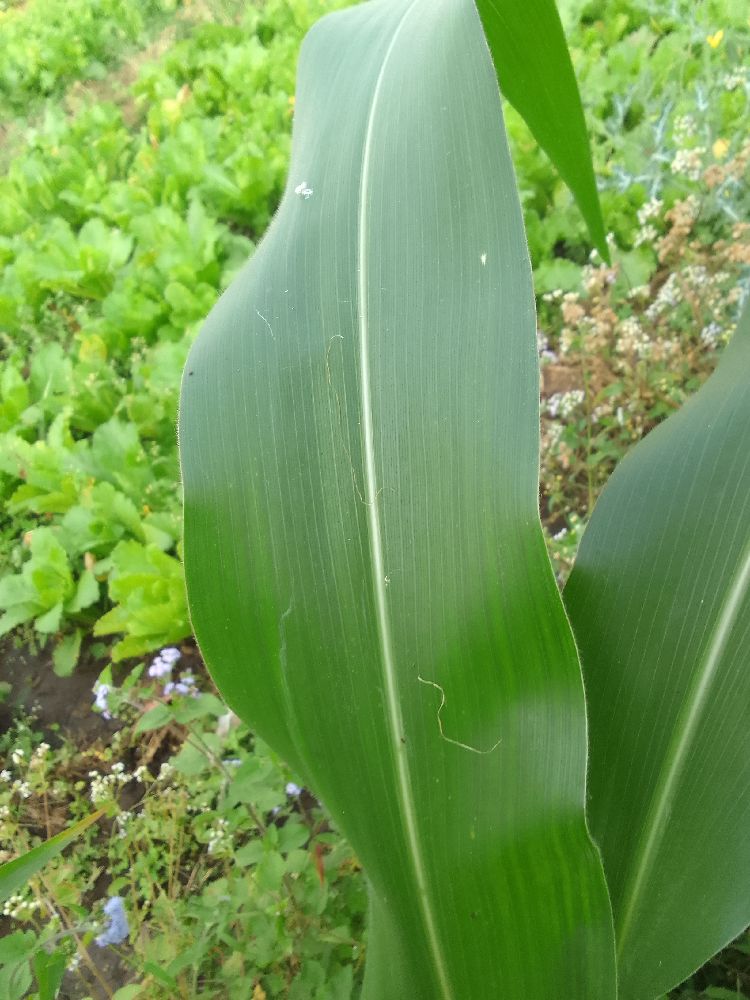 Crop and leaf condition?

maize, healthy
